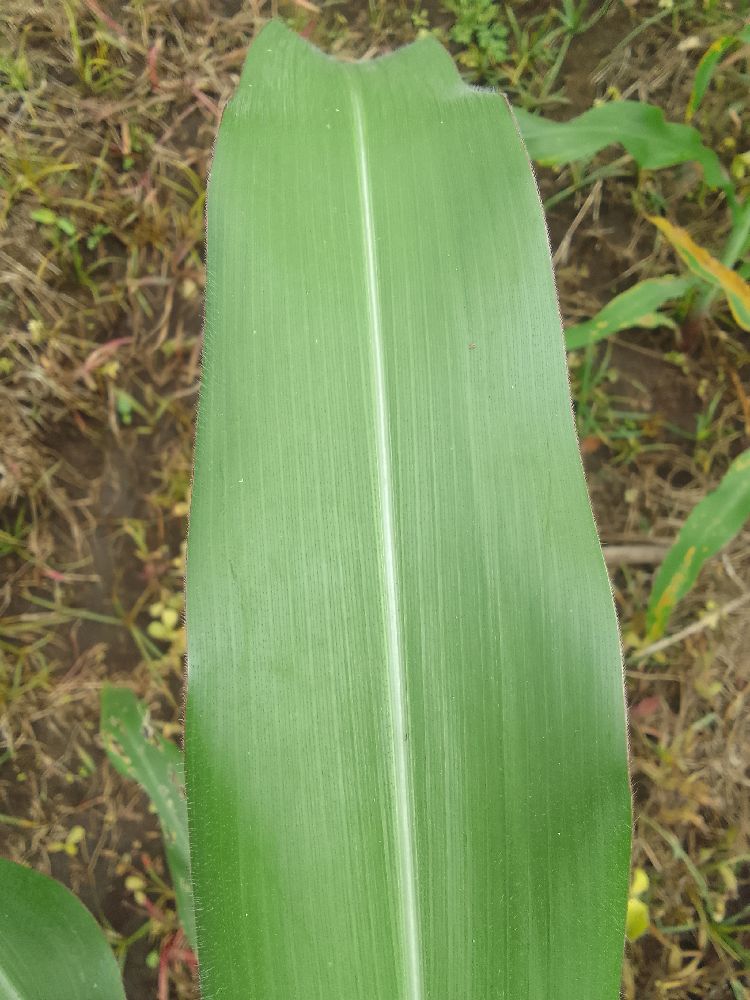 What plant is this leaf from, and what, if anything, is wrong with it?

maize, healthy
